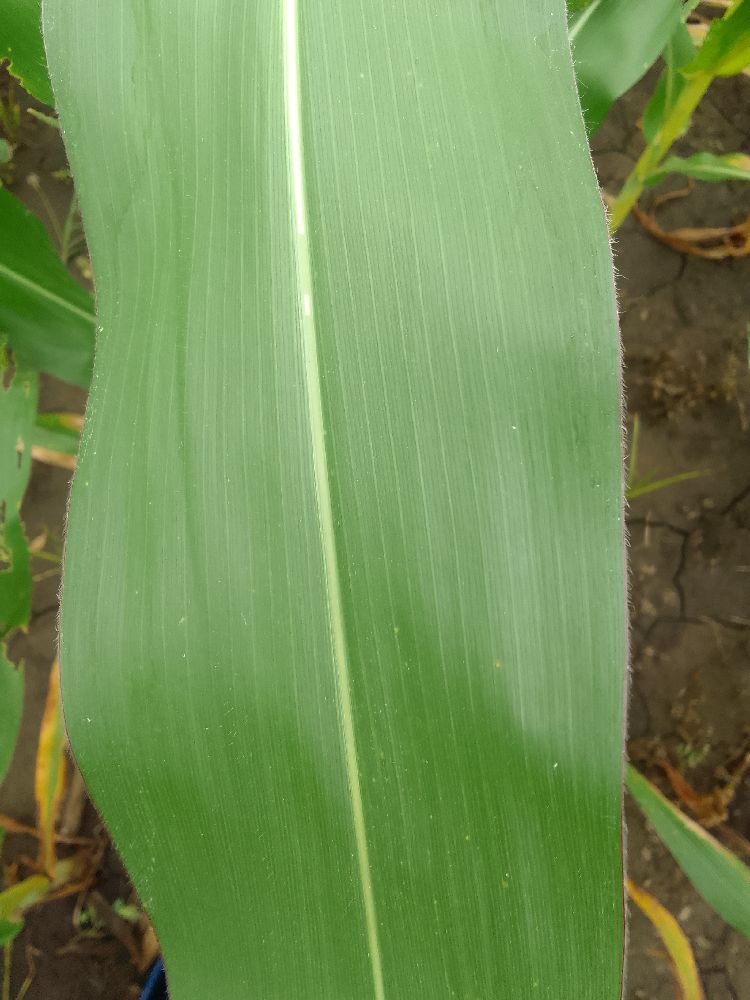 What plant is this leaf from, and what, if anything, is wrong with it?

maize, healthy
